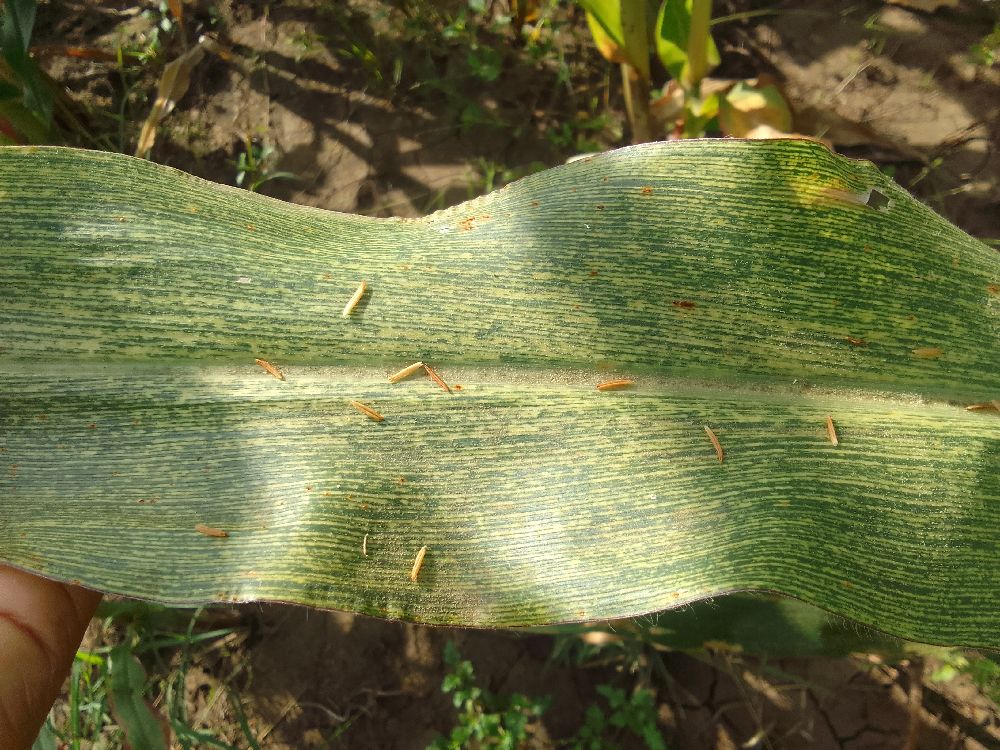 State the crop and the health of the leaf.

maize, maize streak virus
